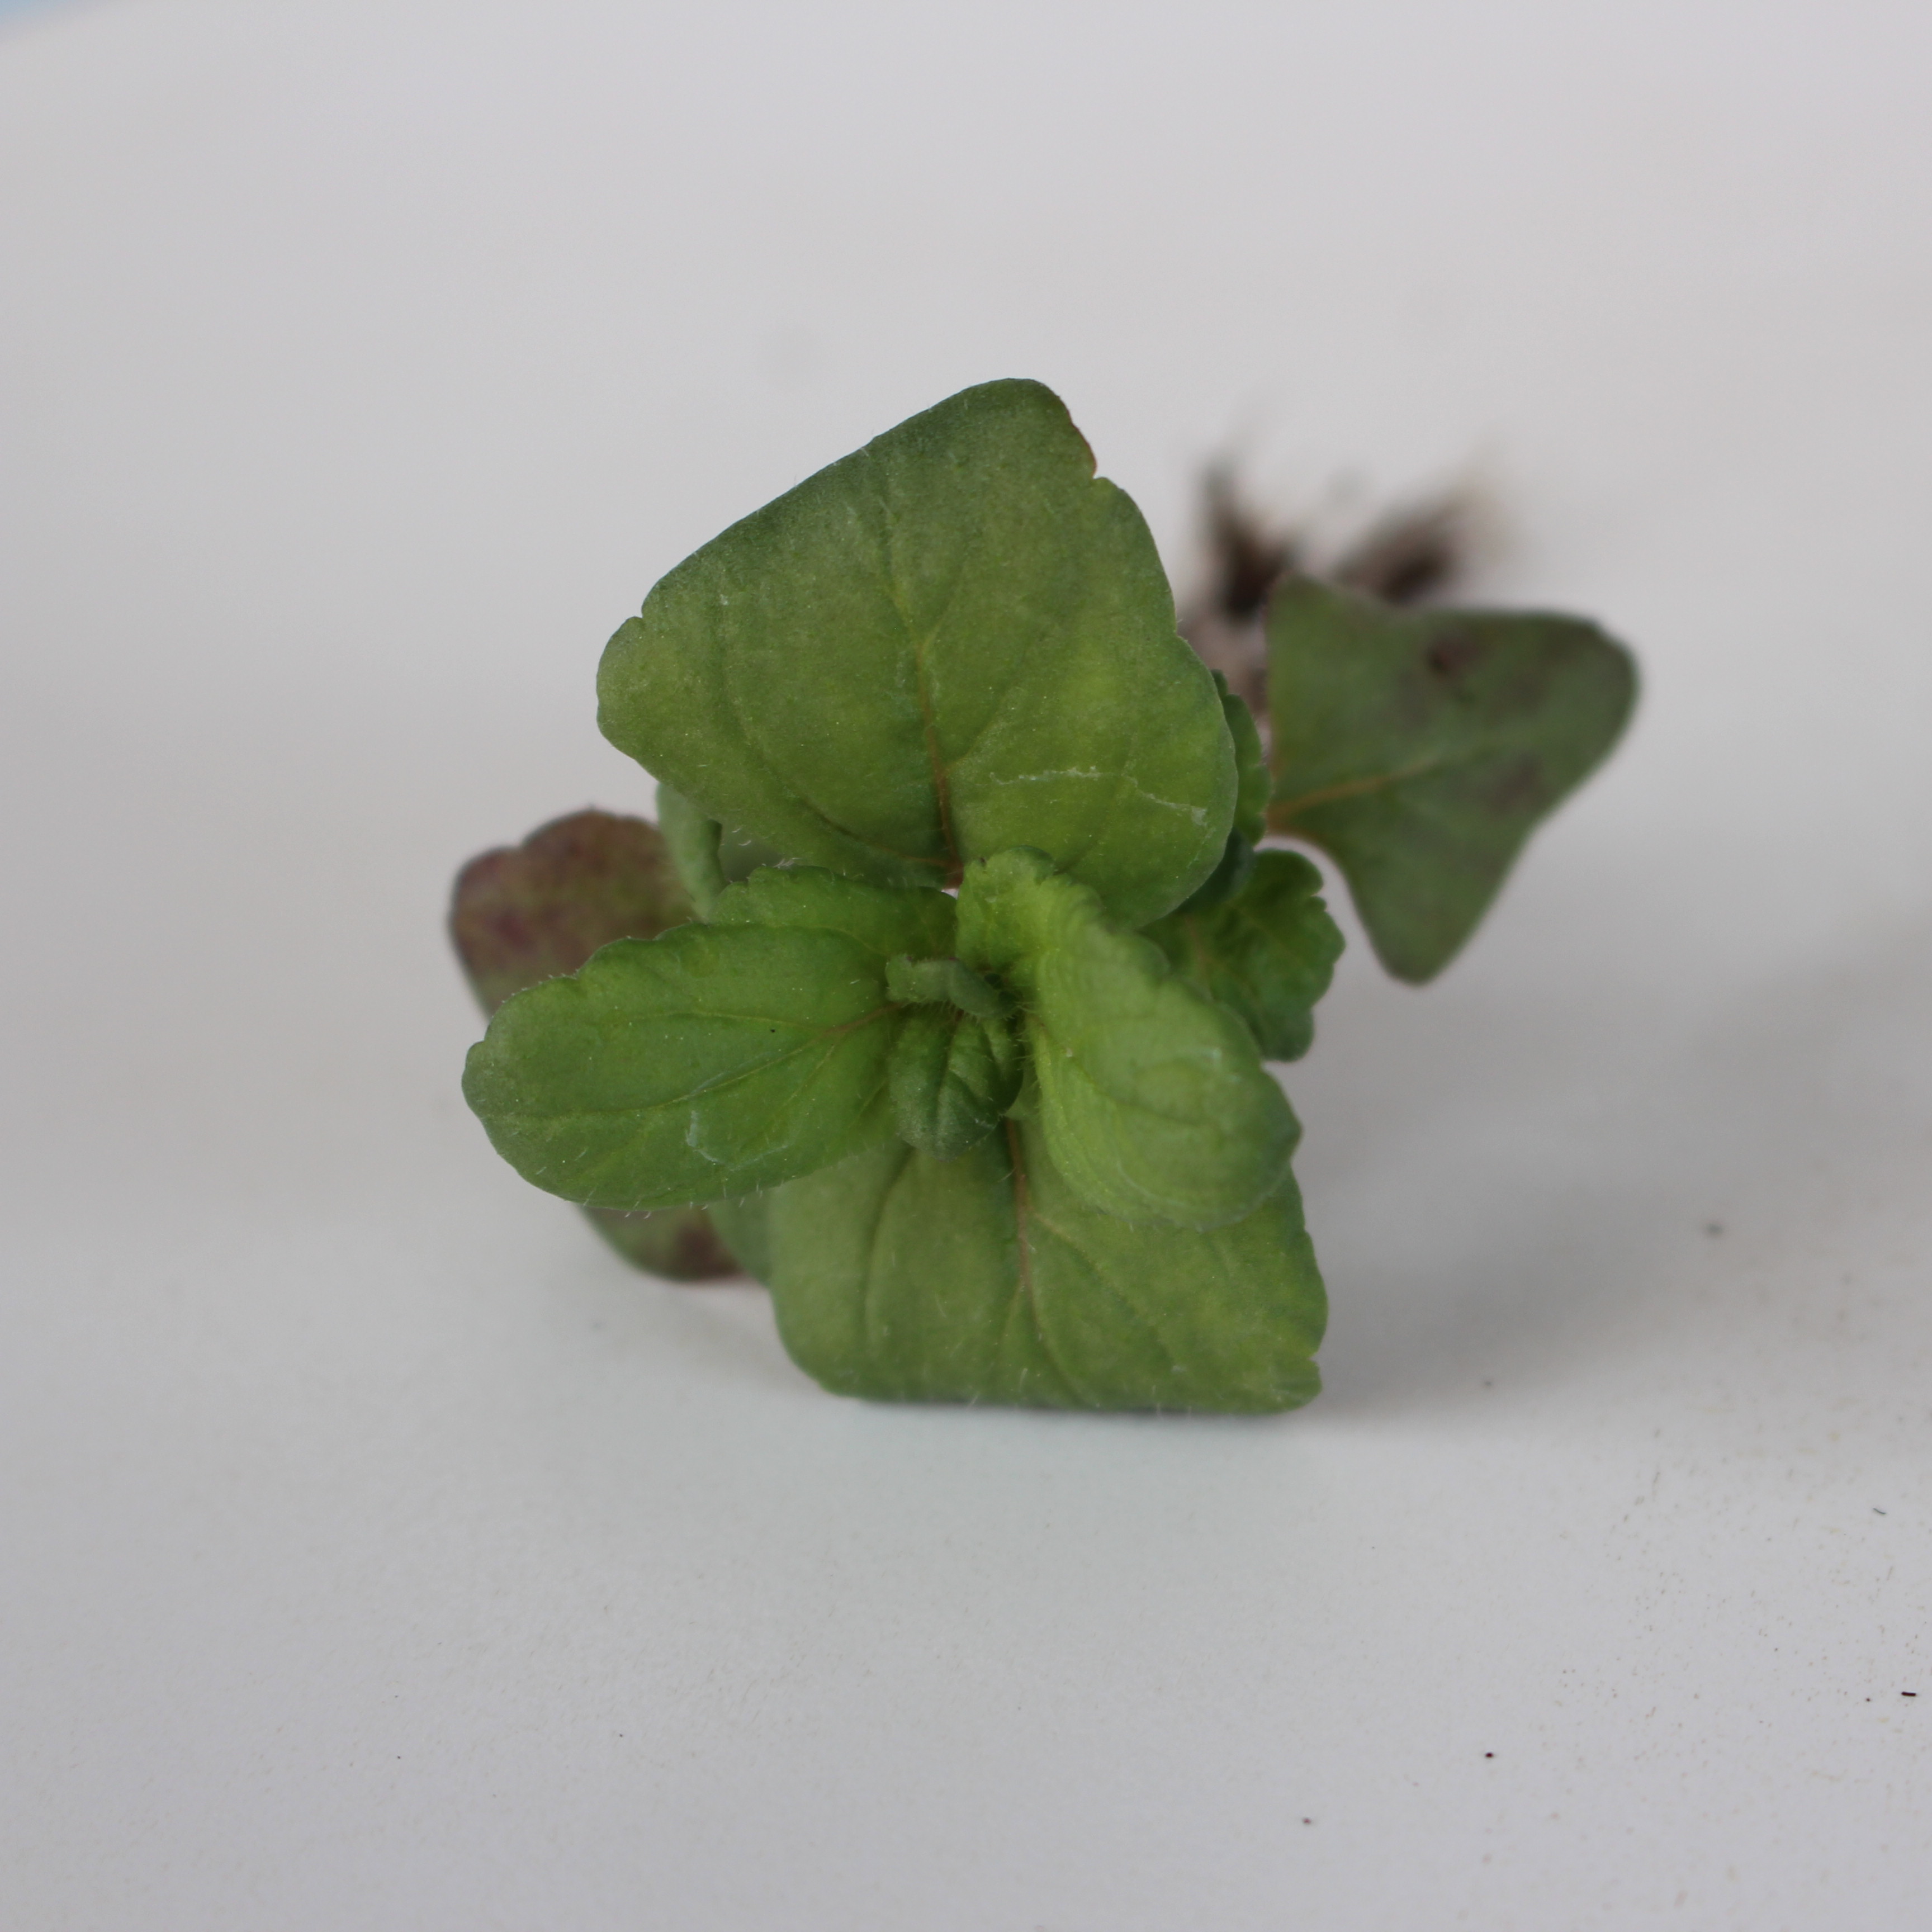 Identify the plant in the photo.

Veronica persica
